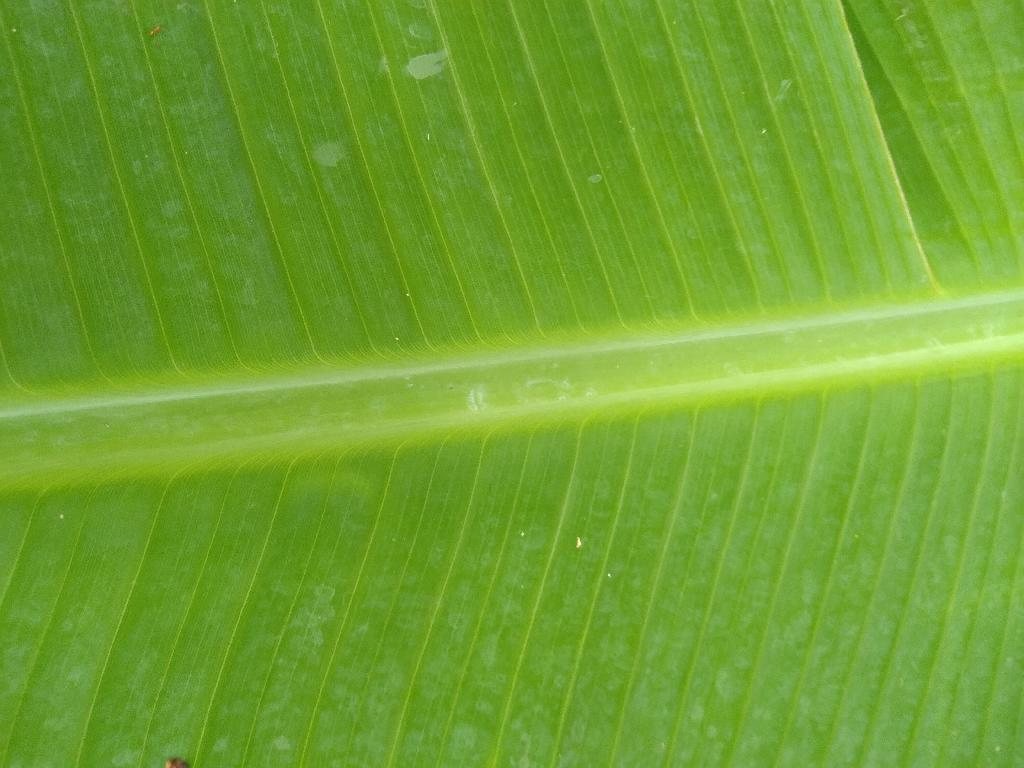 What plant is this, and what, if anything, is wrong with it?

banana, healthy
